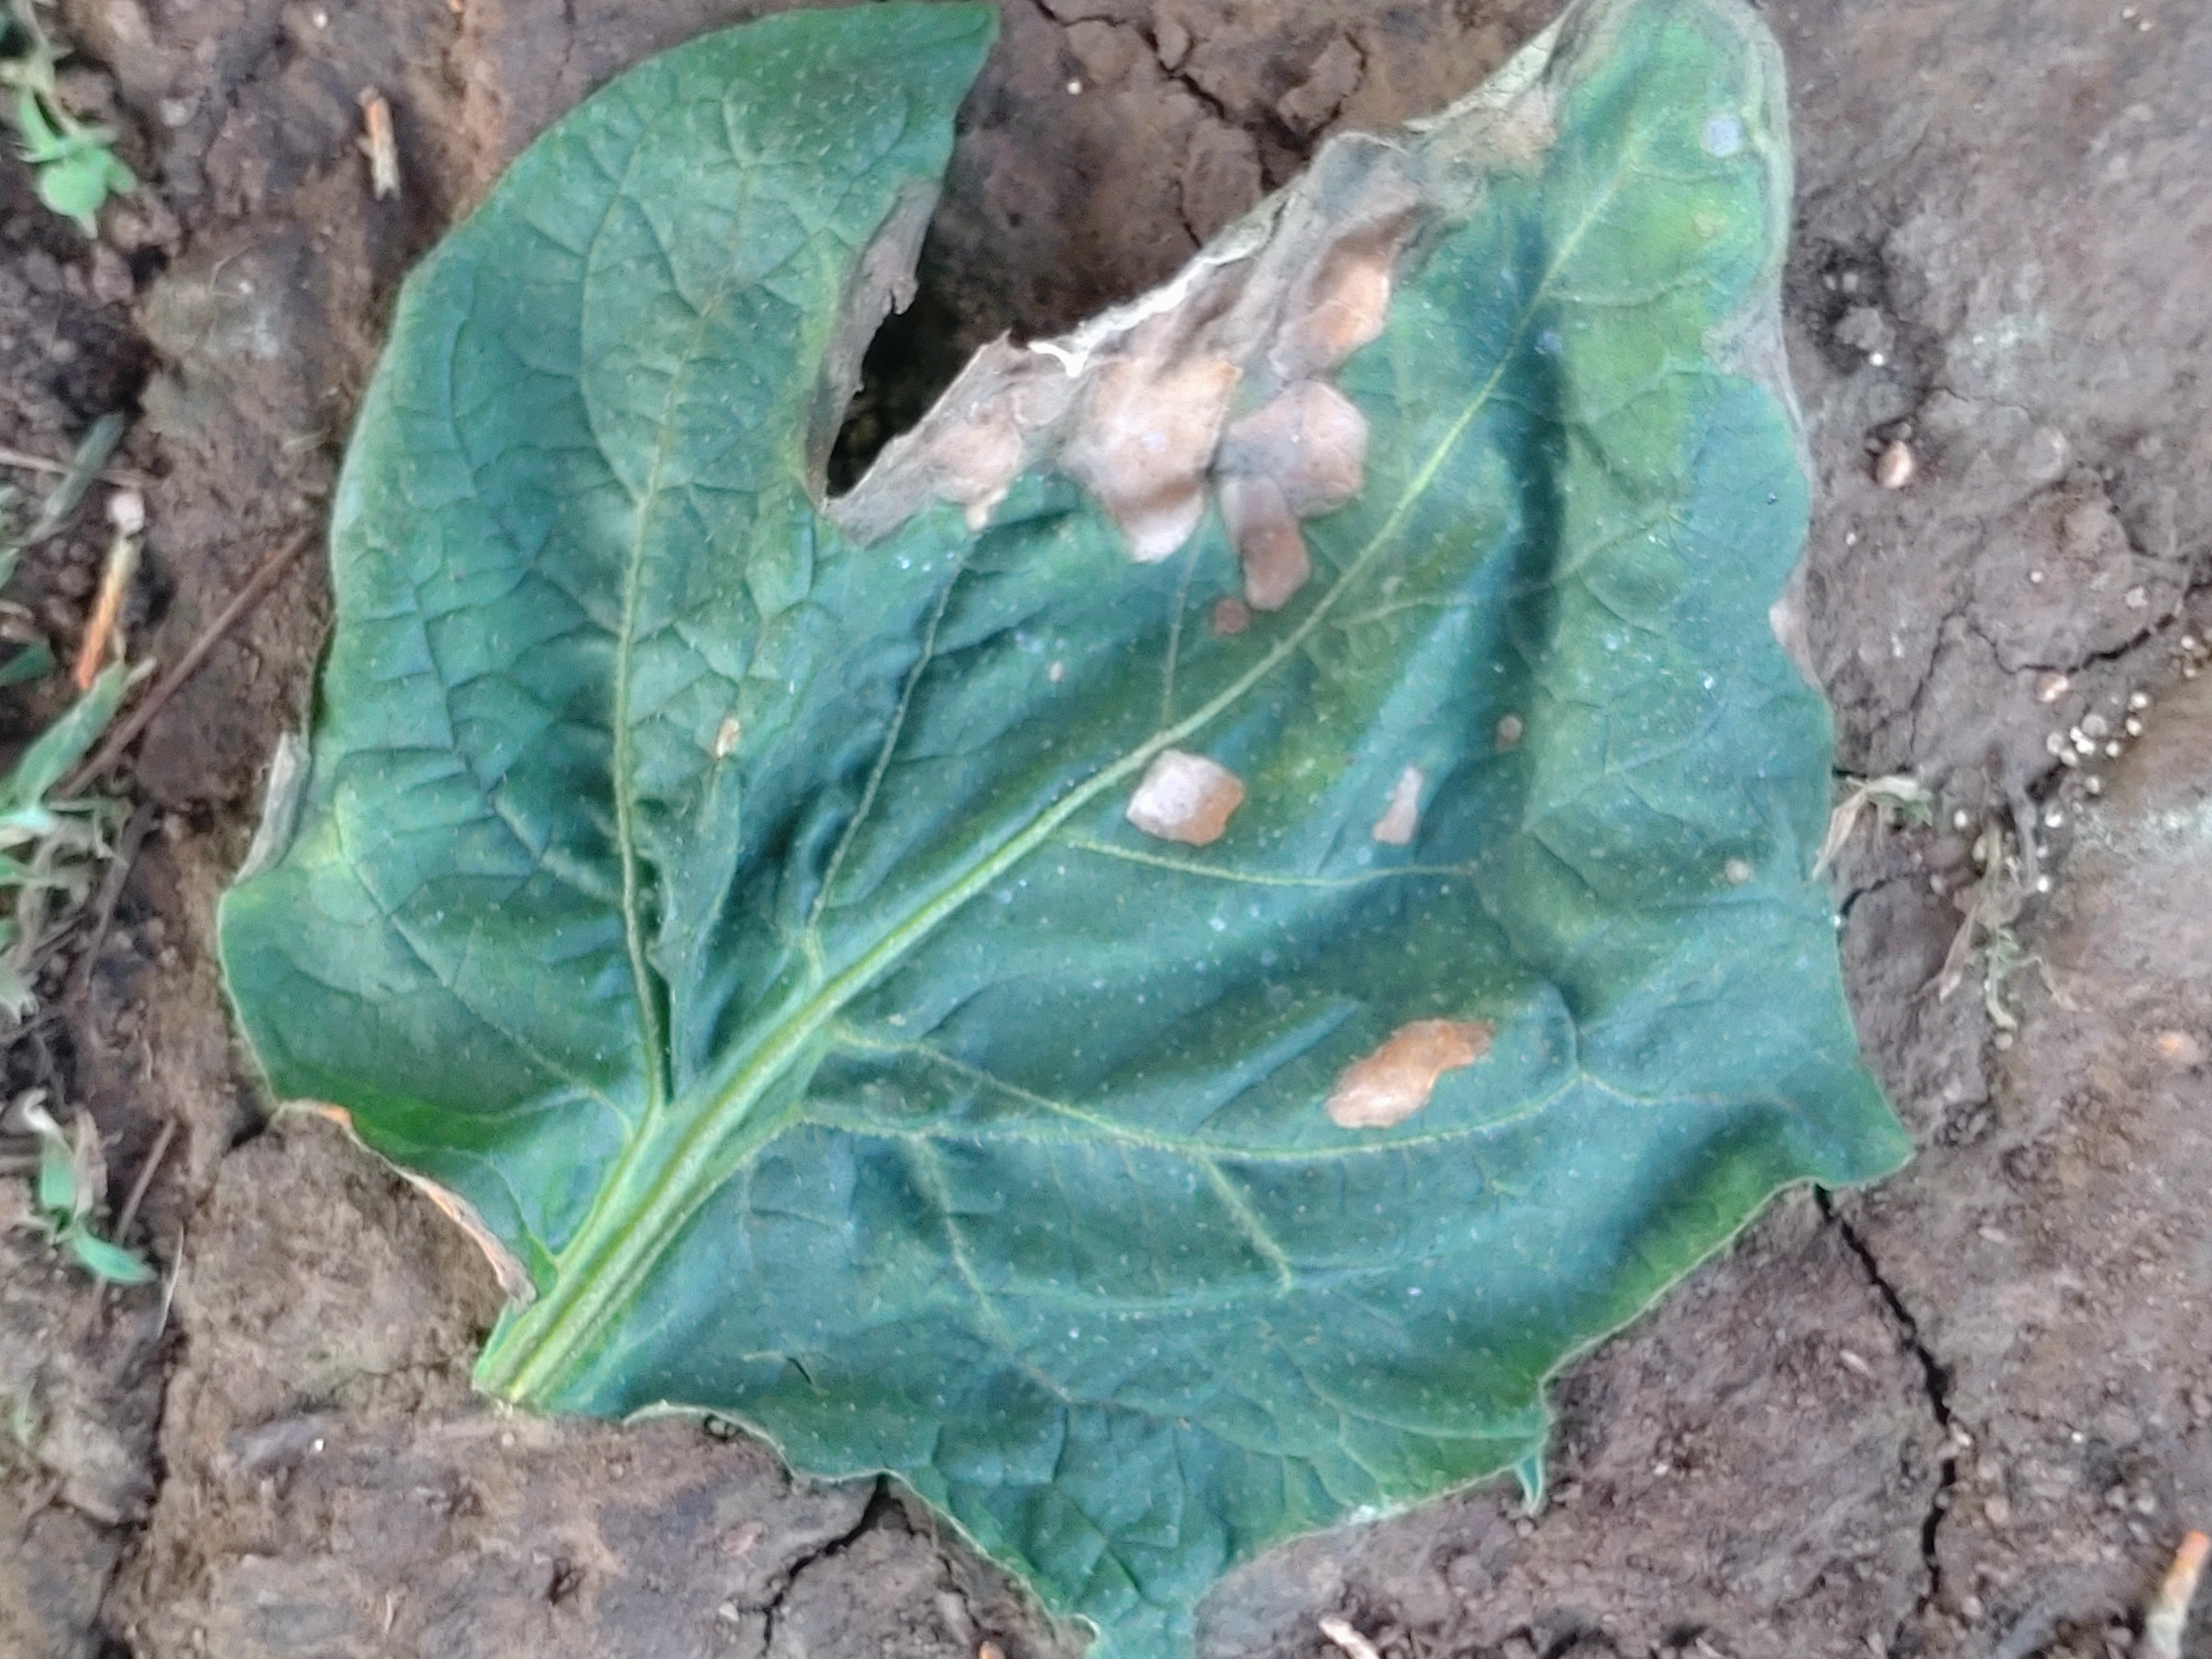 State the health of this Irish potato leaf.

early blight
